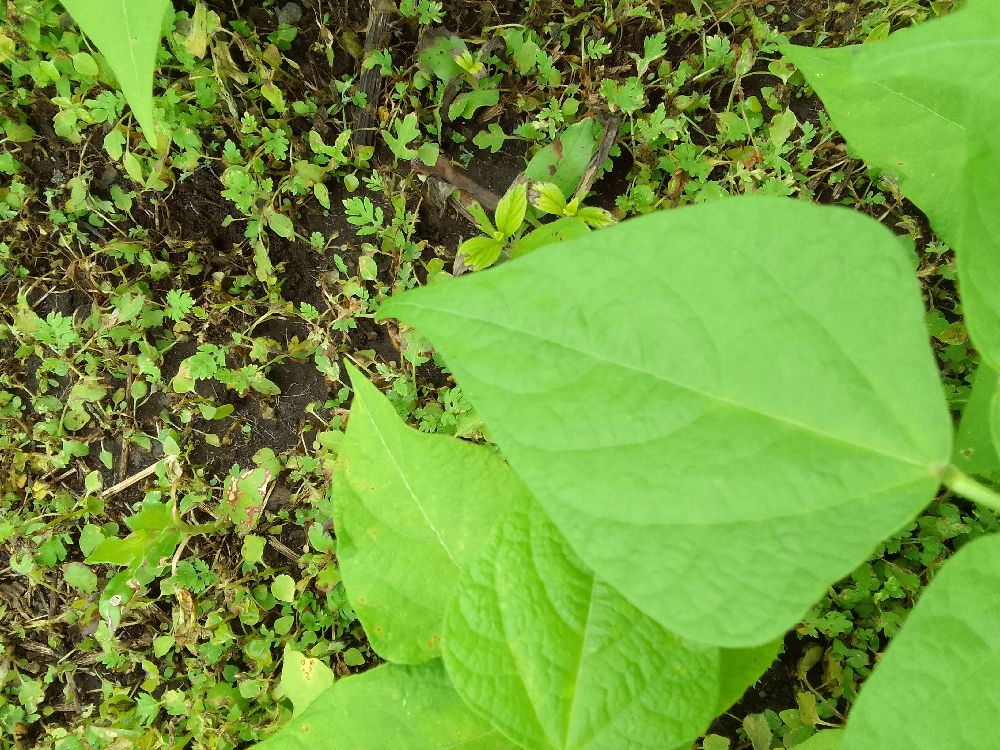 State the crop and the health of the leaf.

common bean, healthy
